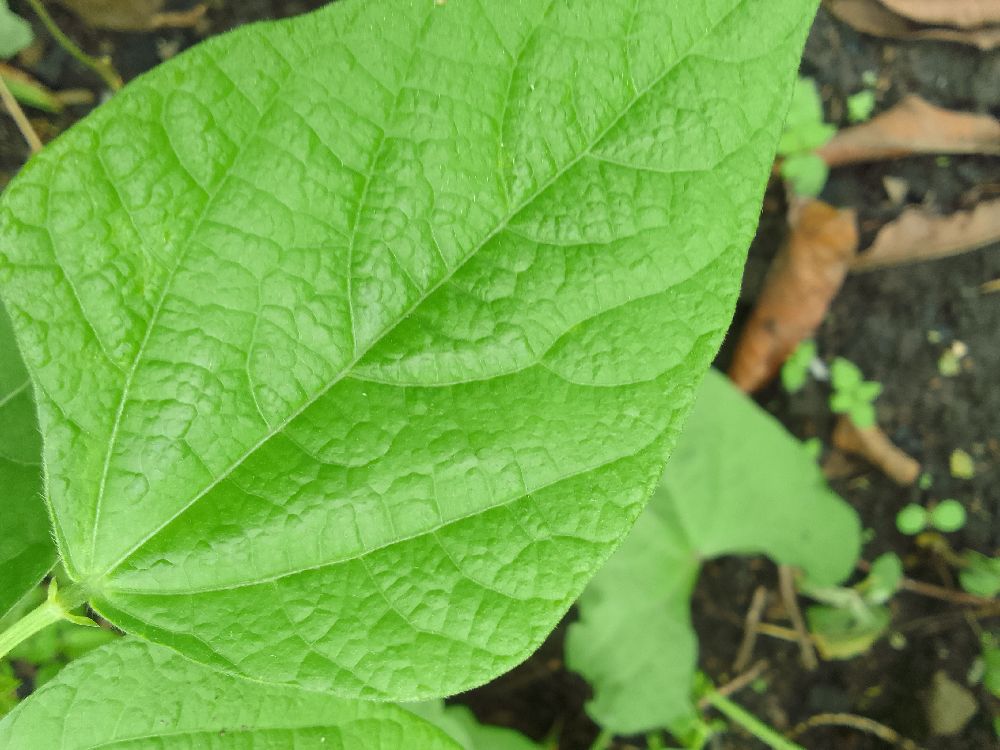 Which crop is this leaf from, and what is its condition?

common bean, healthy
